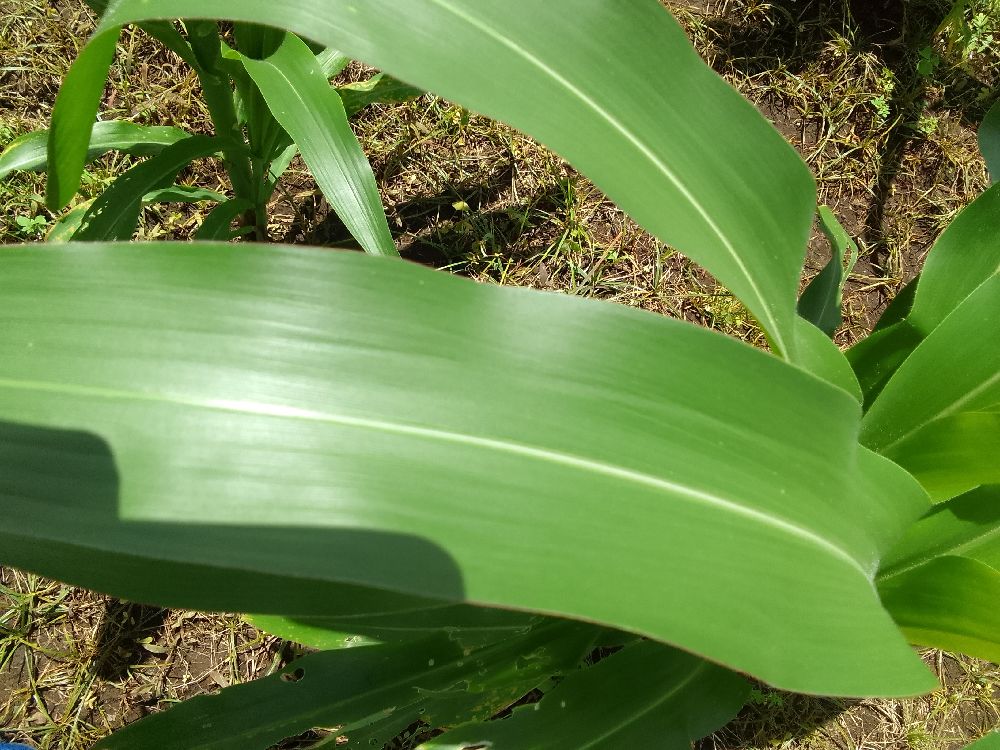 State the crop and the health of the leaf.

maize, healthy
